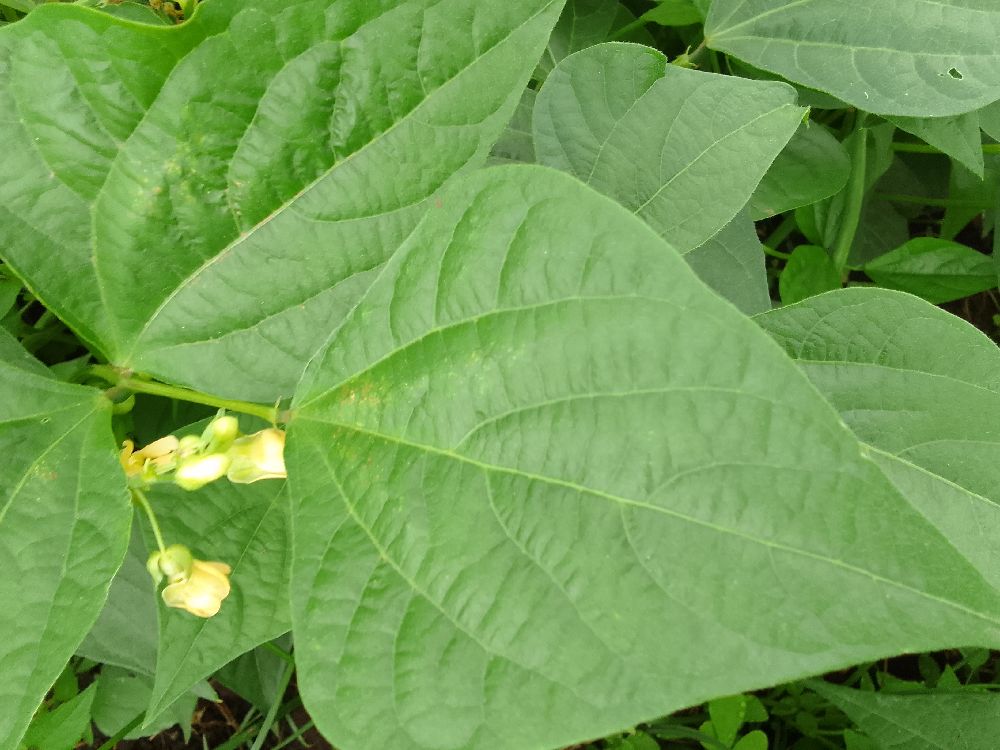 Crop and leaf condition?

common bean, healthy
